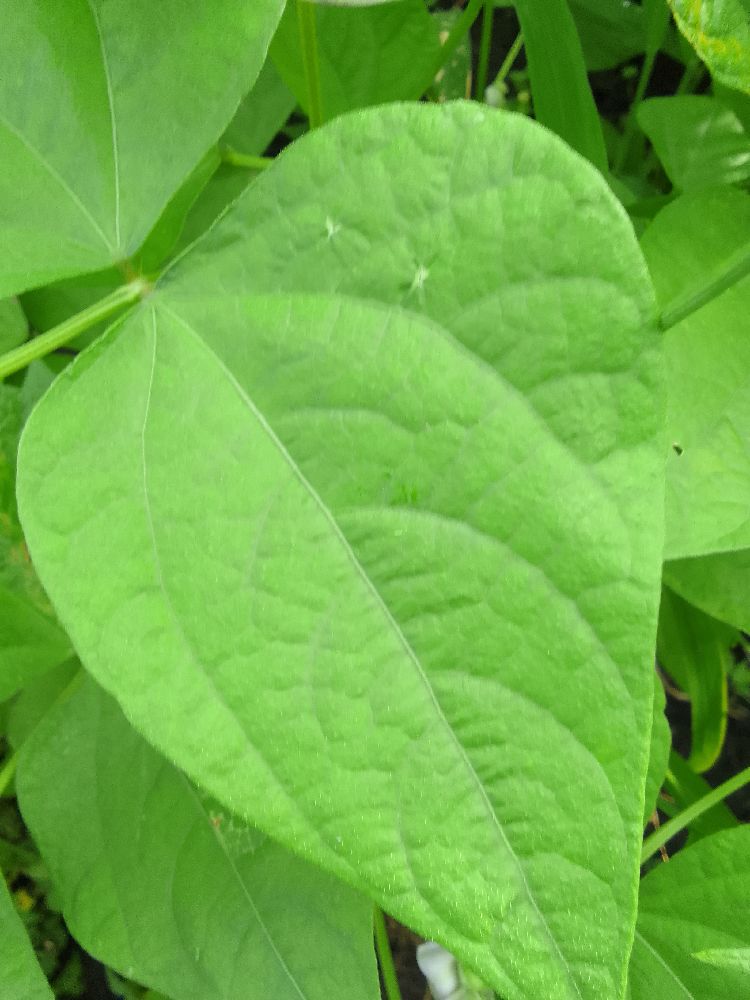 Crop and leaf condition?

common bean, healthy
